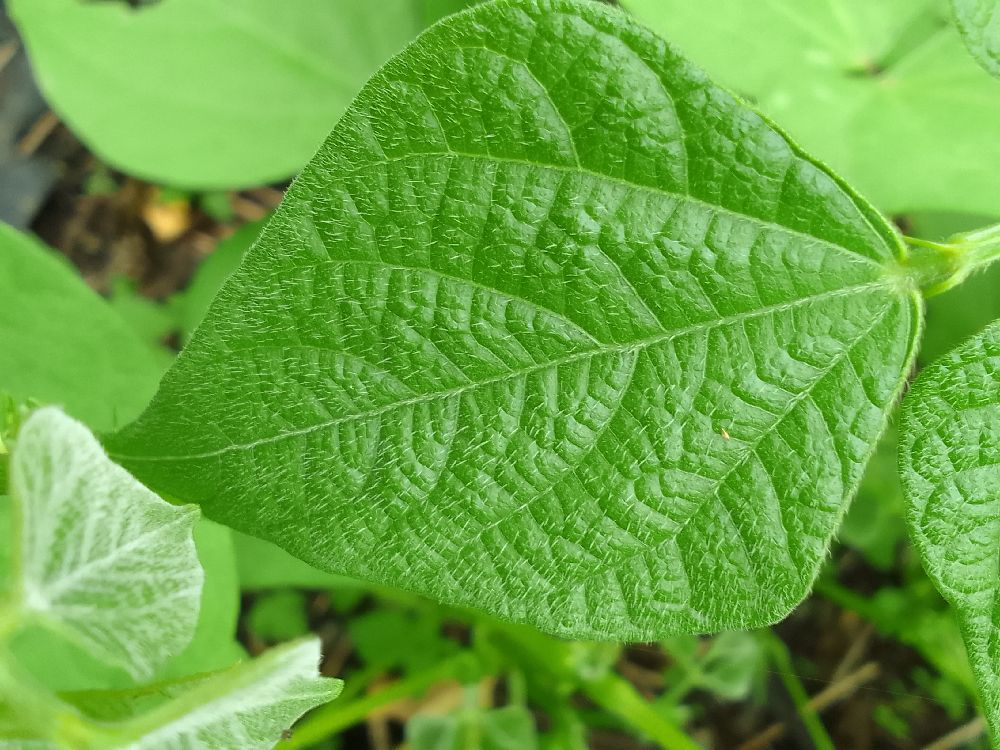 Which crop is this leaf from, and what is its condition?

common bean, healthy
